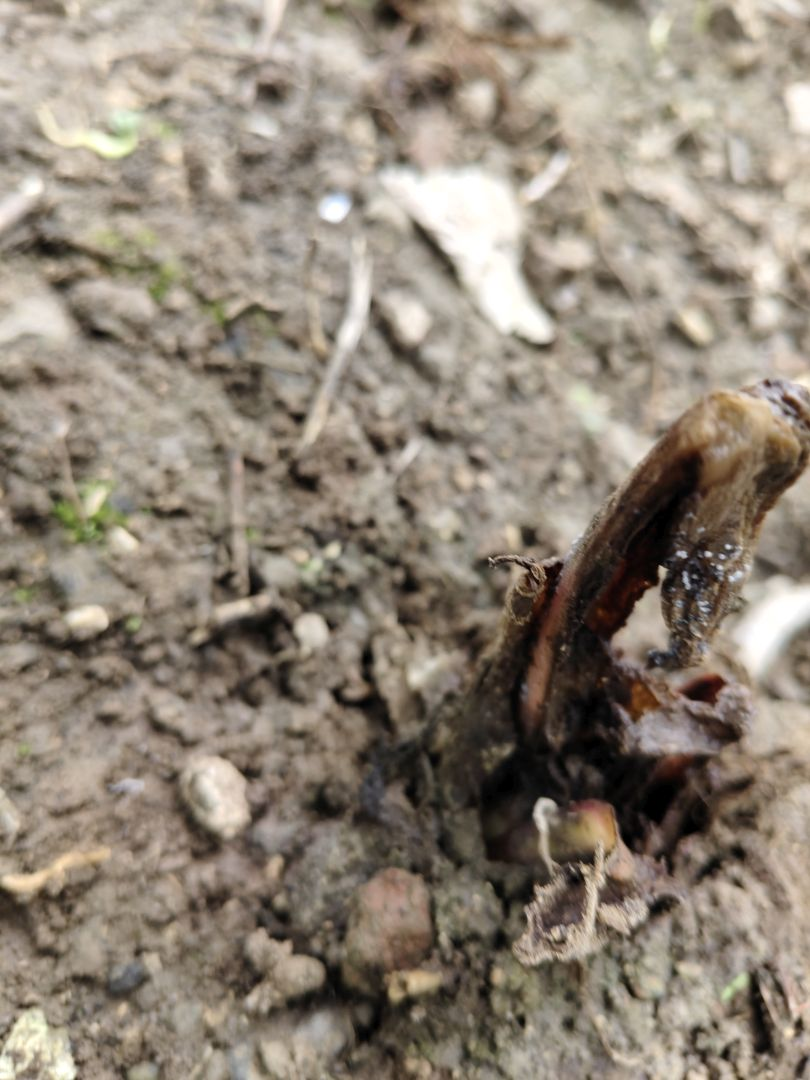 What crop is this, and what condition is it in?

taro, root rot
